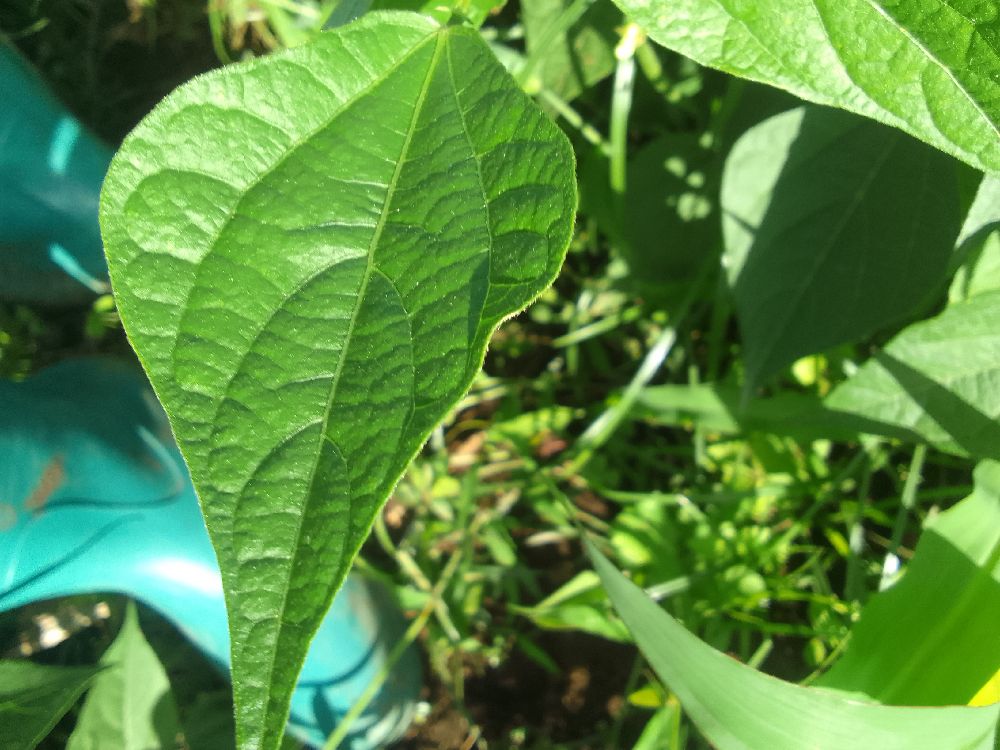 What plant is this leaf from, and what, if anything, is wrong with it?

common bean, healthy
